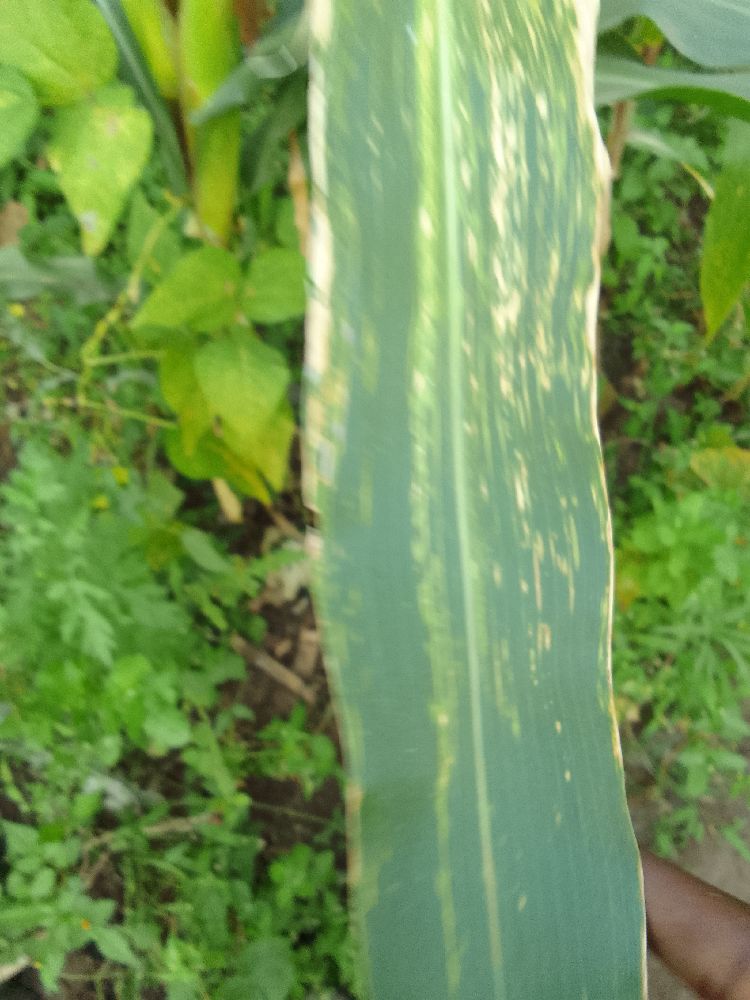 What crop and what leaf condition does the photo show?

maize, maize lethal necrosis
